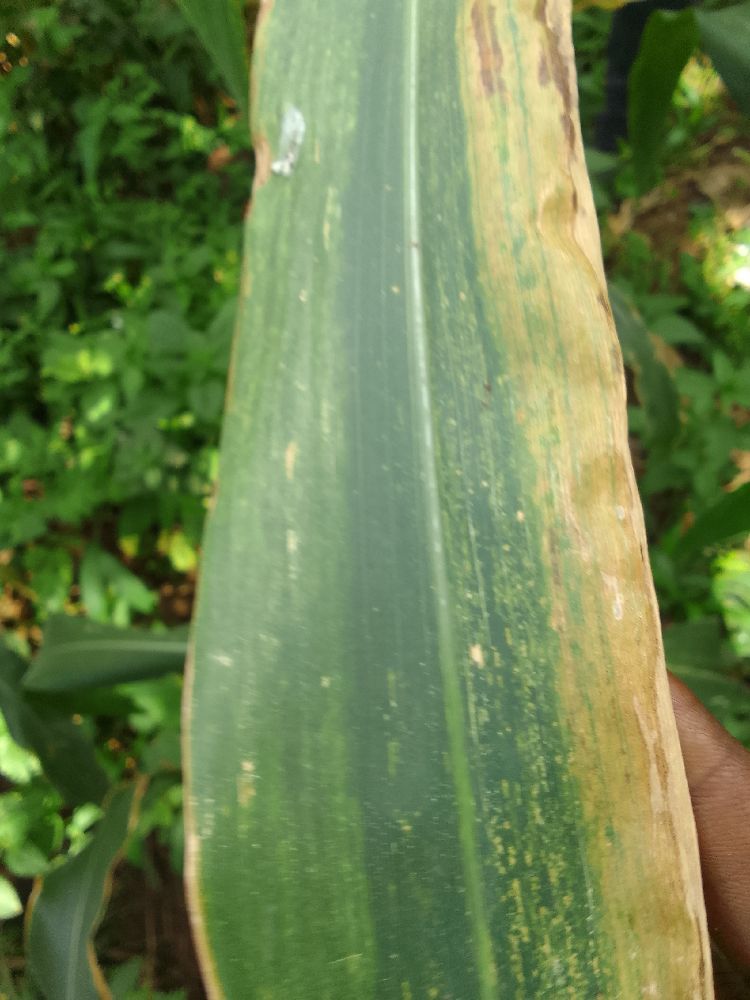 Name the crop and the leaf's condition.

maize, maize lethal necrosis
